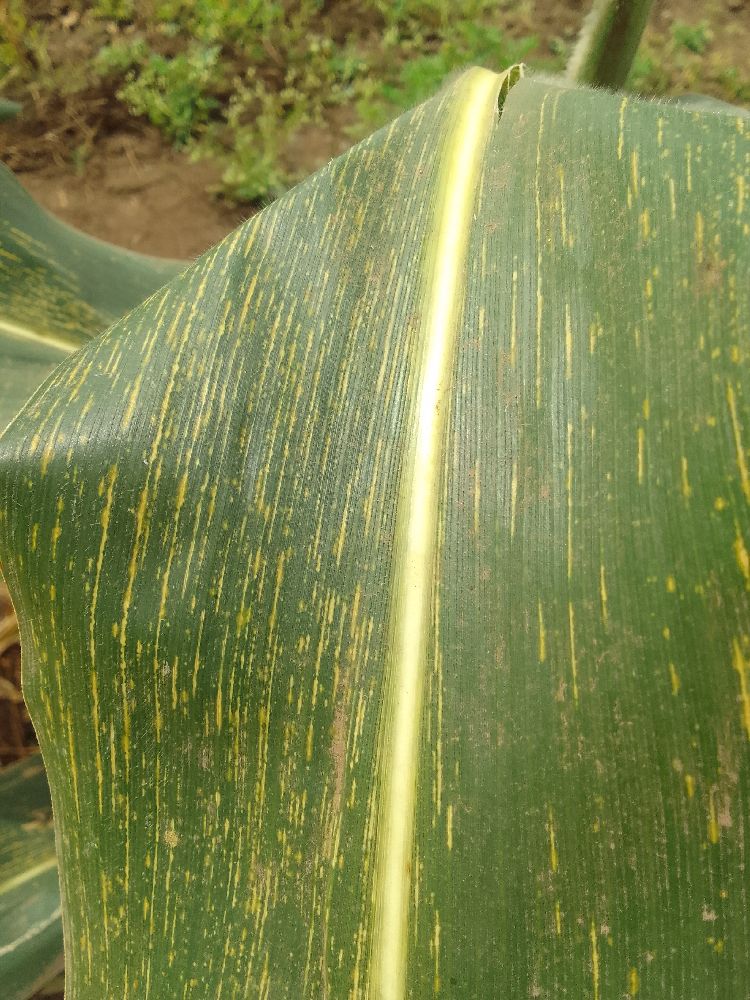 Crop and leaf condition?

maize, maize streak virus
